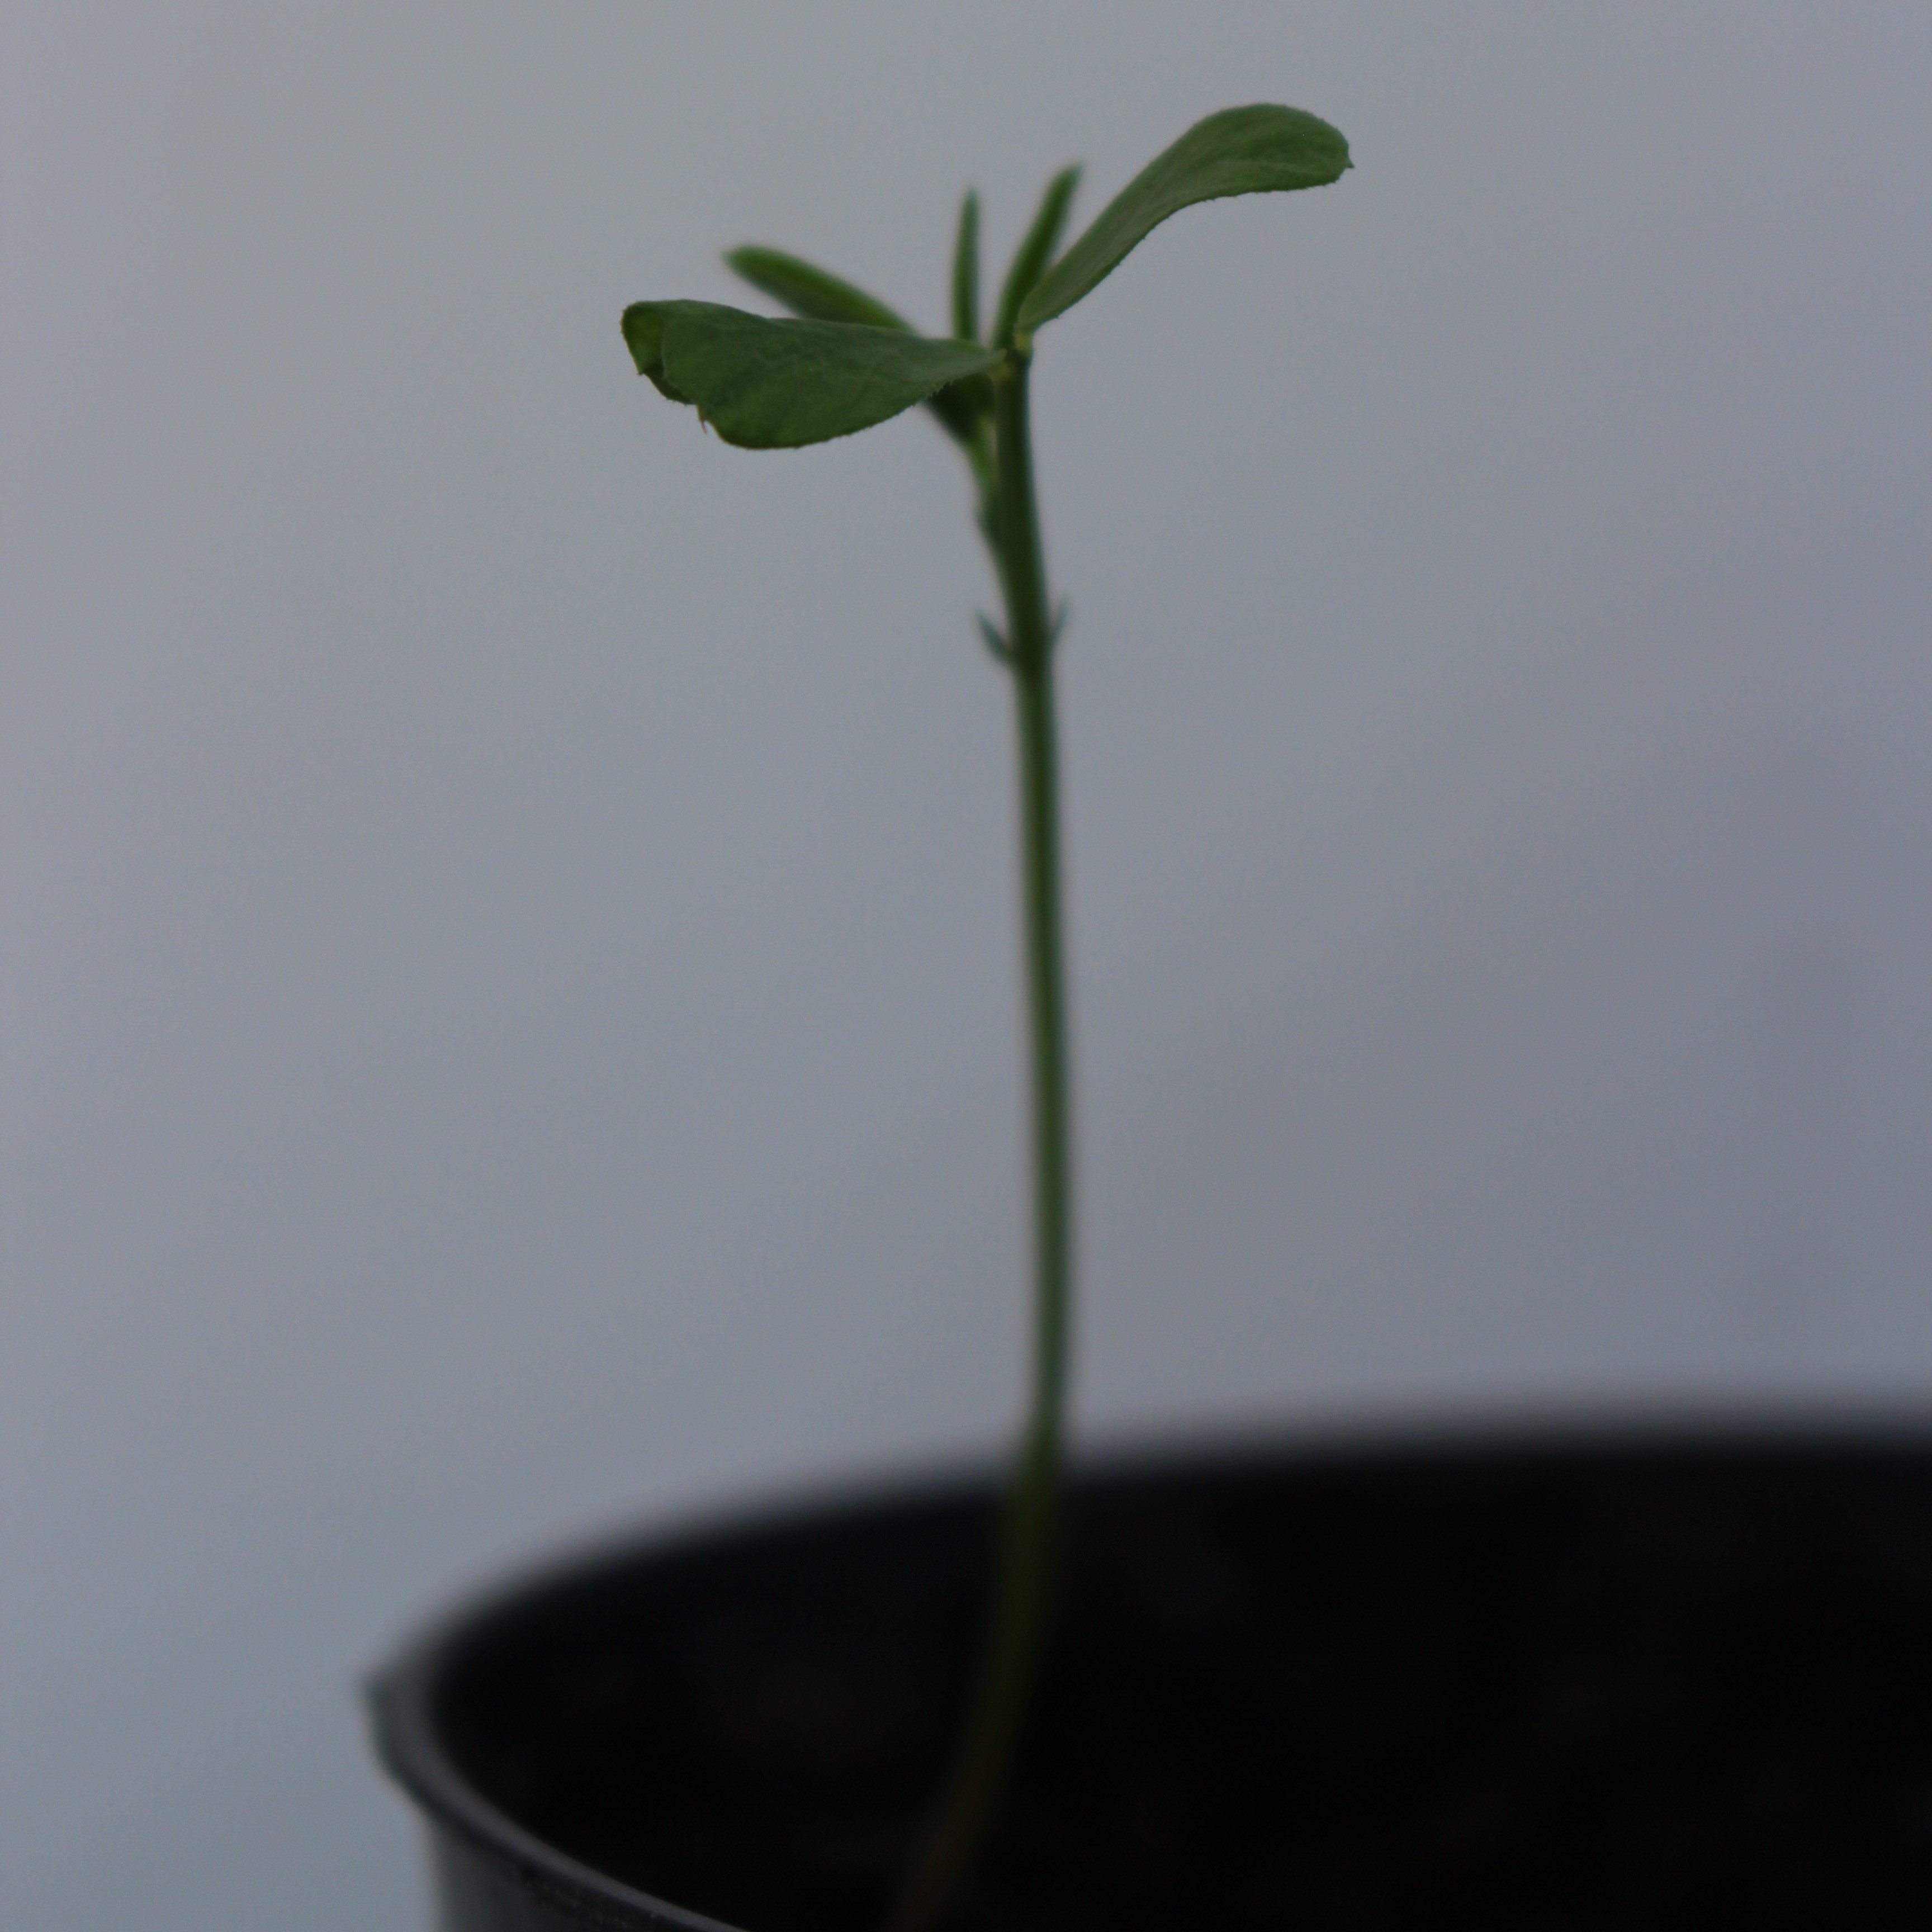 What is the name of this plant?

Vicia sativa
